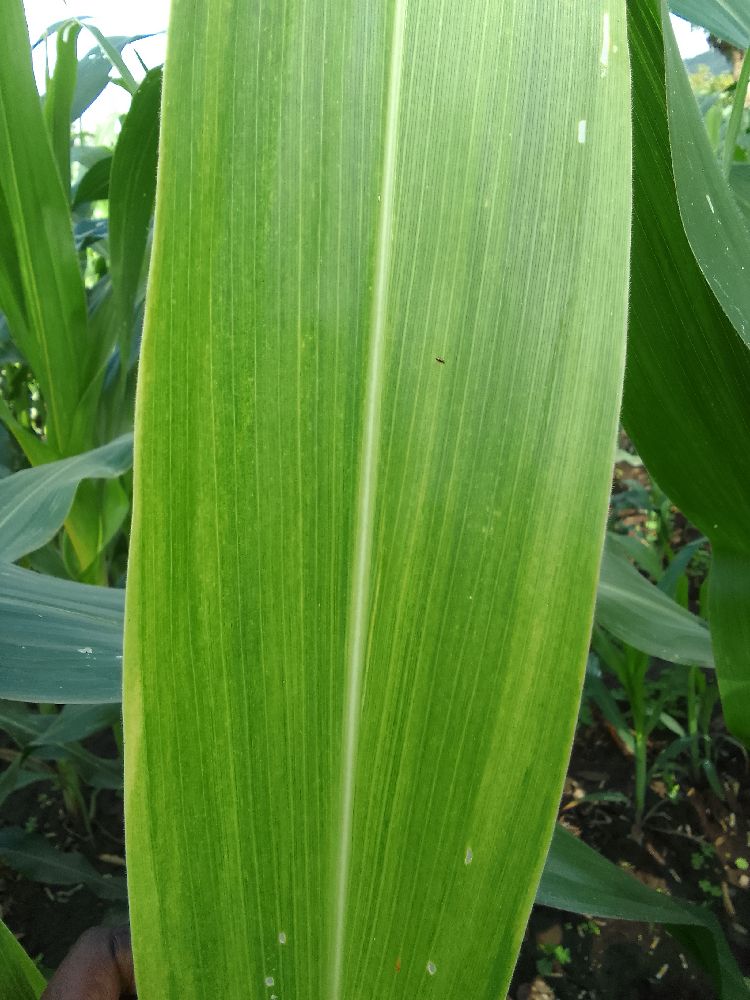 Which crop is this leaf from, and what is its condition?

maize, maize lethal necrosis
